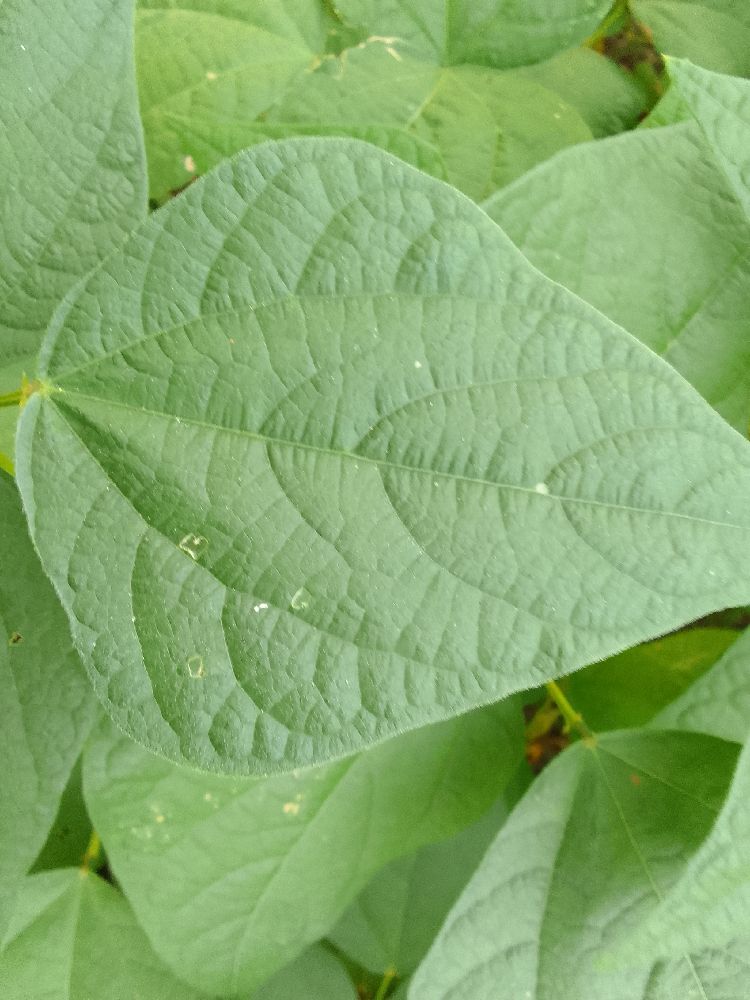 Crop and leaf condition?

common bean, healthy
